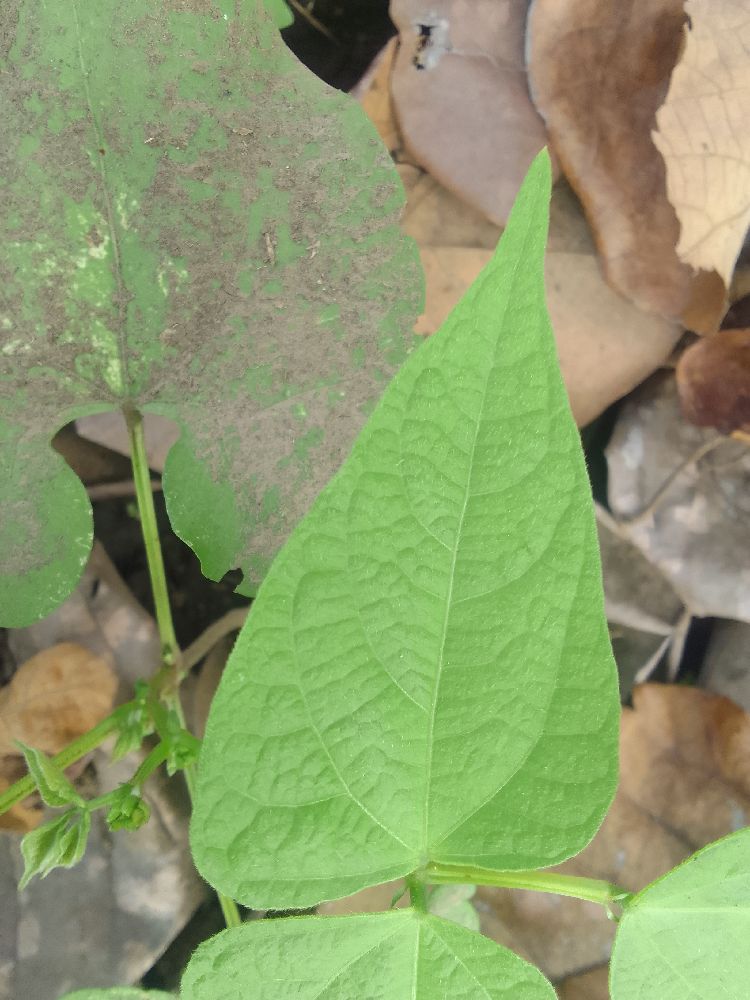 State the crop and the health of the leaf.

common bean, healthy
